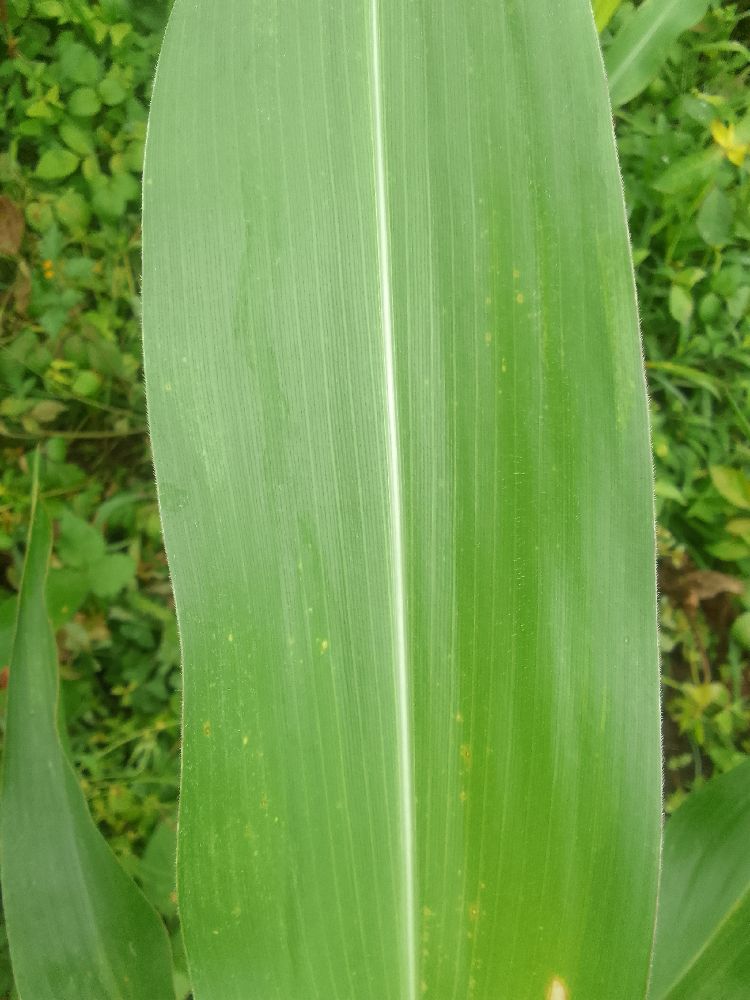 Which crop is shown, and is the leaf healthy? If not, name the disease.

maize, healthy
